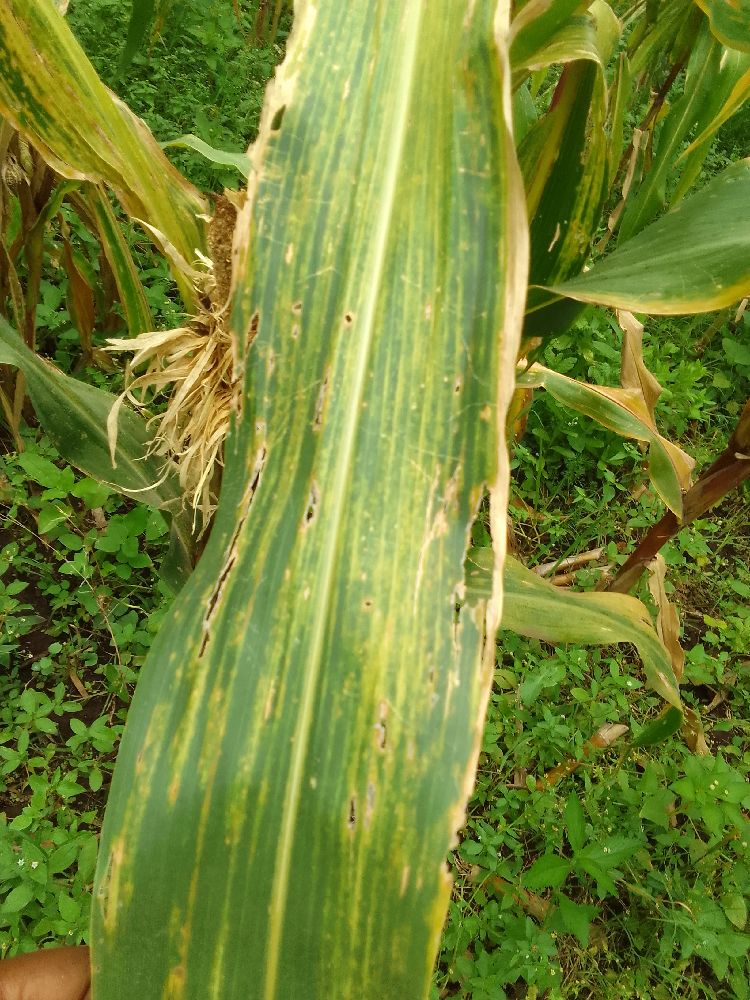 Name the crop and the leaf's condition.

maize, maize lethal necrosis
